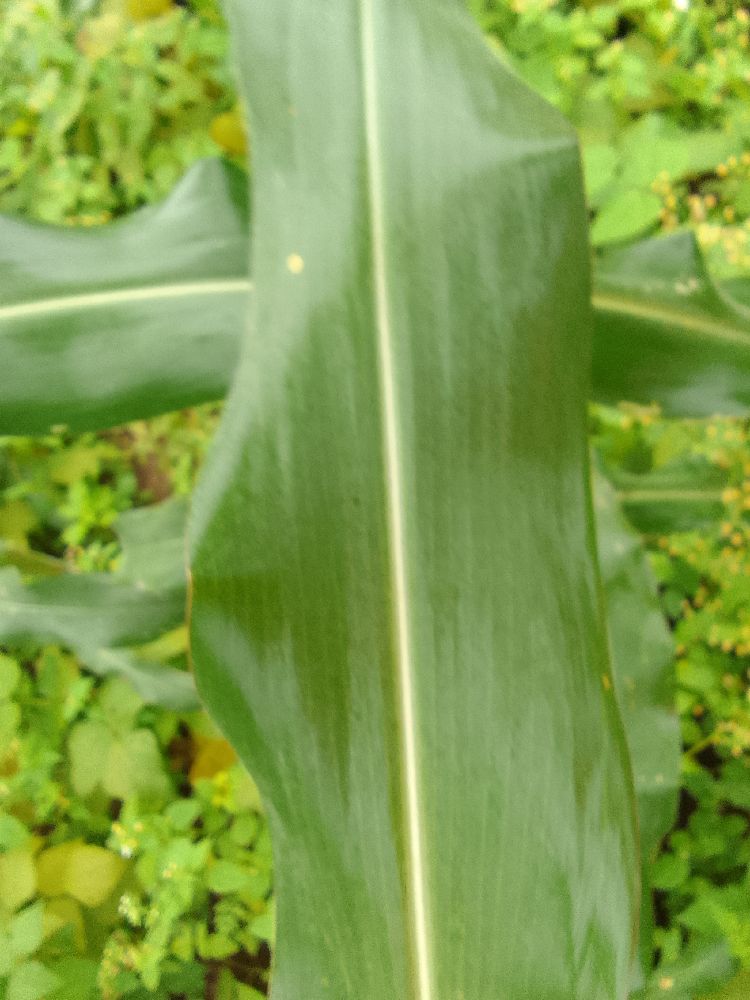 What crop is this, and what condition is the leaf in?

maize, healthy
